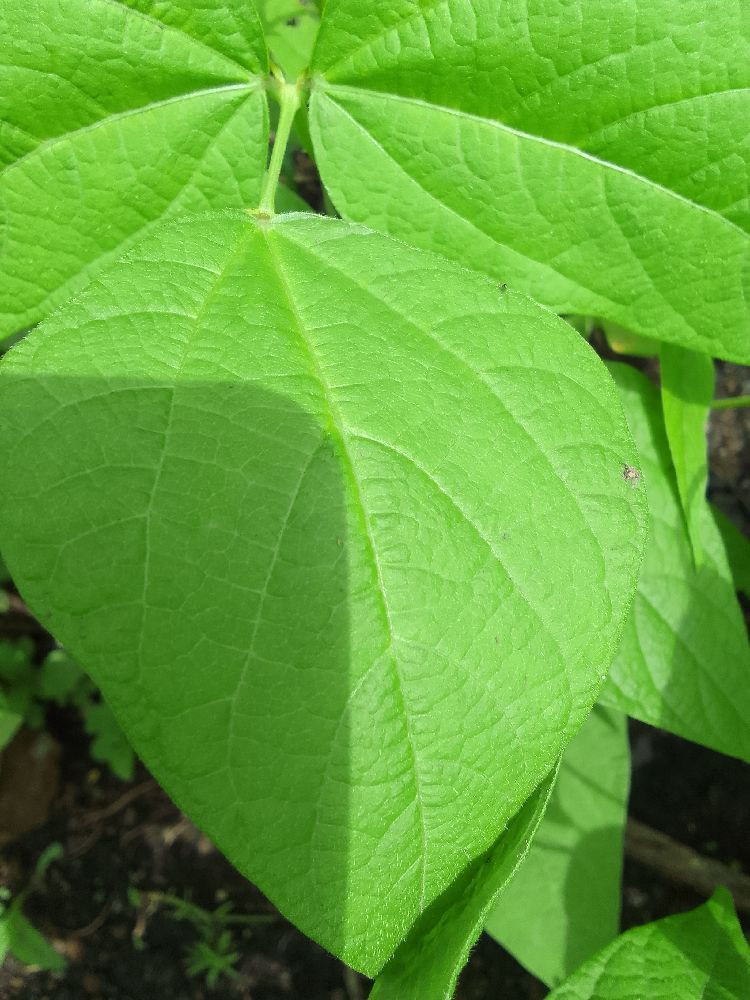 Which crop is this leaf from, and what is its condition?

common bean, healthy
